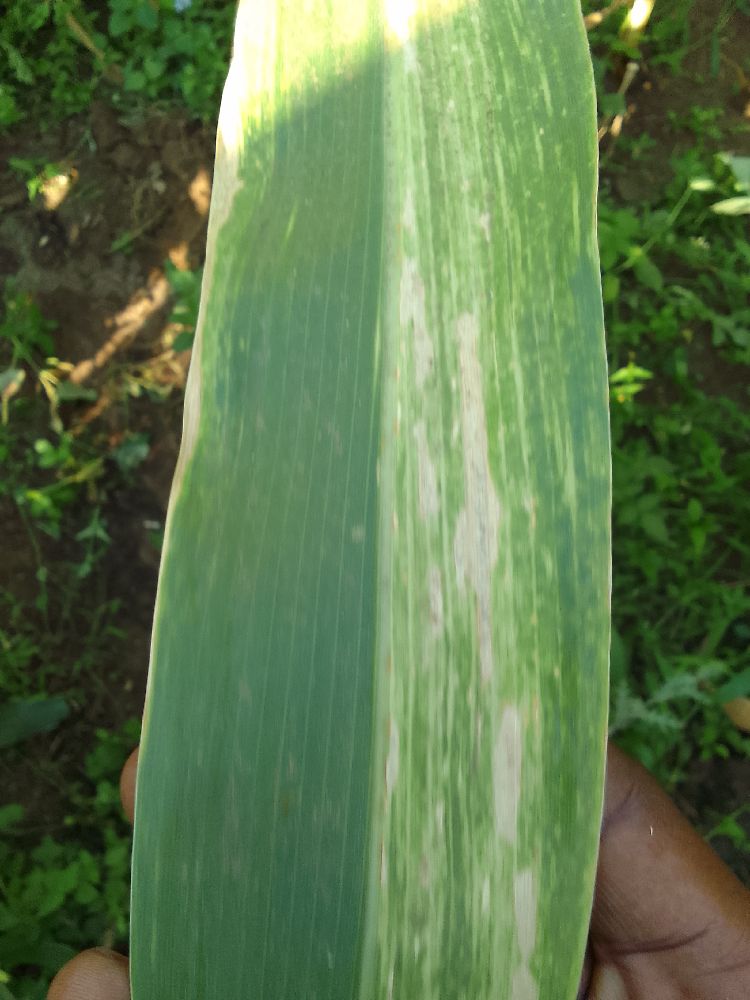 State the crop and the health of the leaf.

maize, maize lethal necrosis
